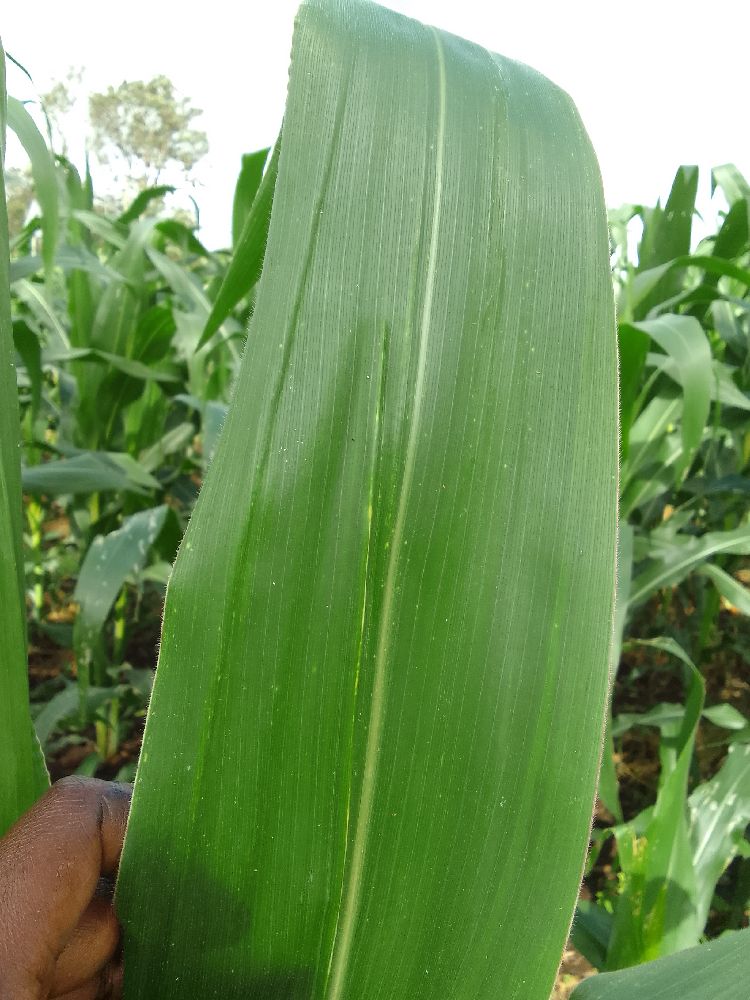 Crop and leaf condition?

maize, healthy
